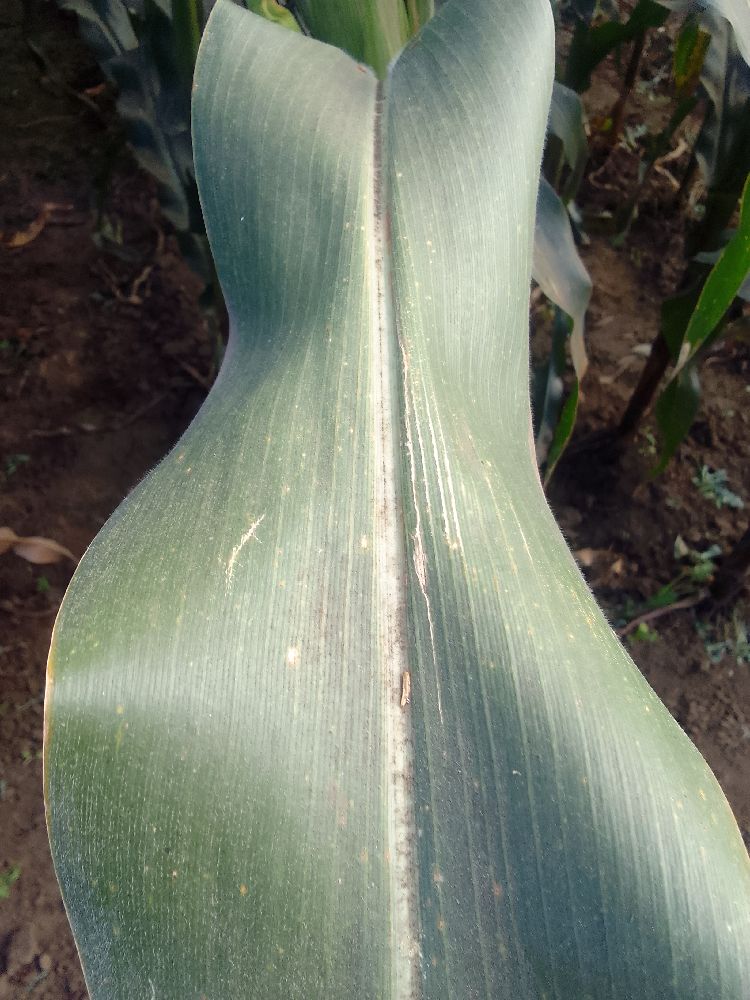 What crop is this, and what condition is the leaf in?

maize, healthy
